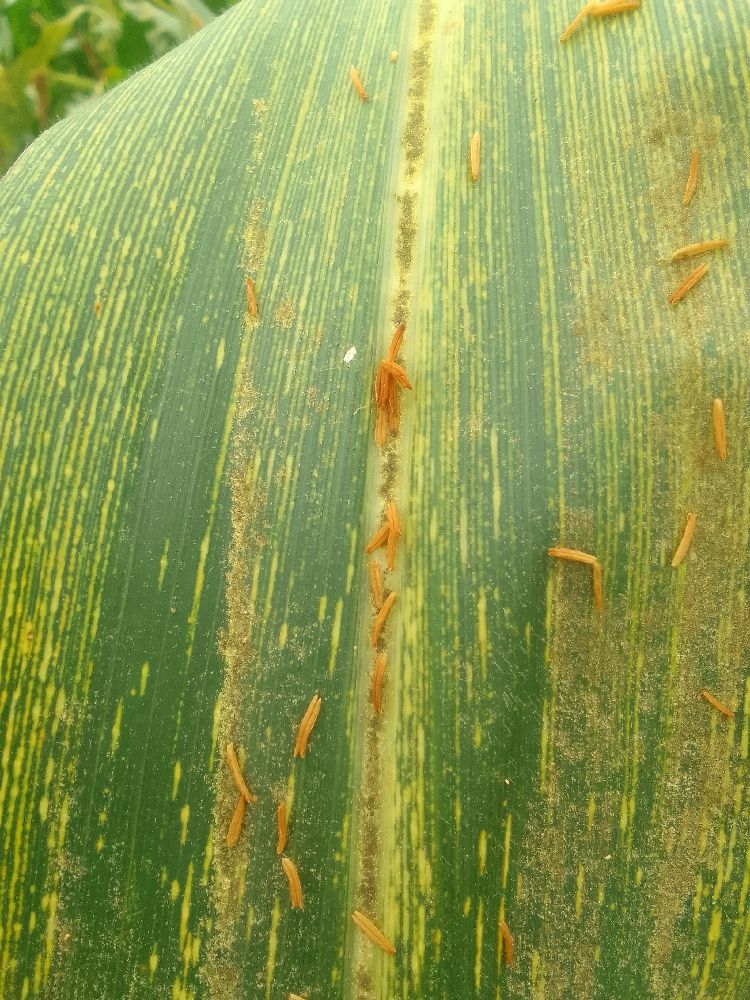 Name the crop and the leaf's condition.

maize, maize streak virus
